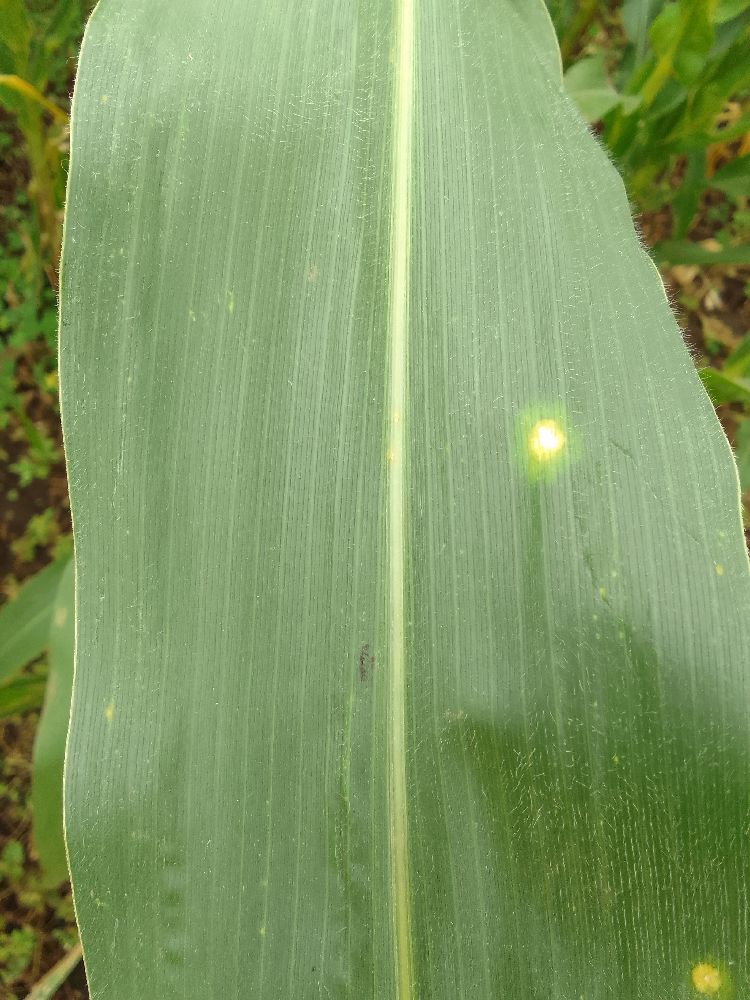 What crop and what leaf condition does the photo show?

maize, healthy
